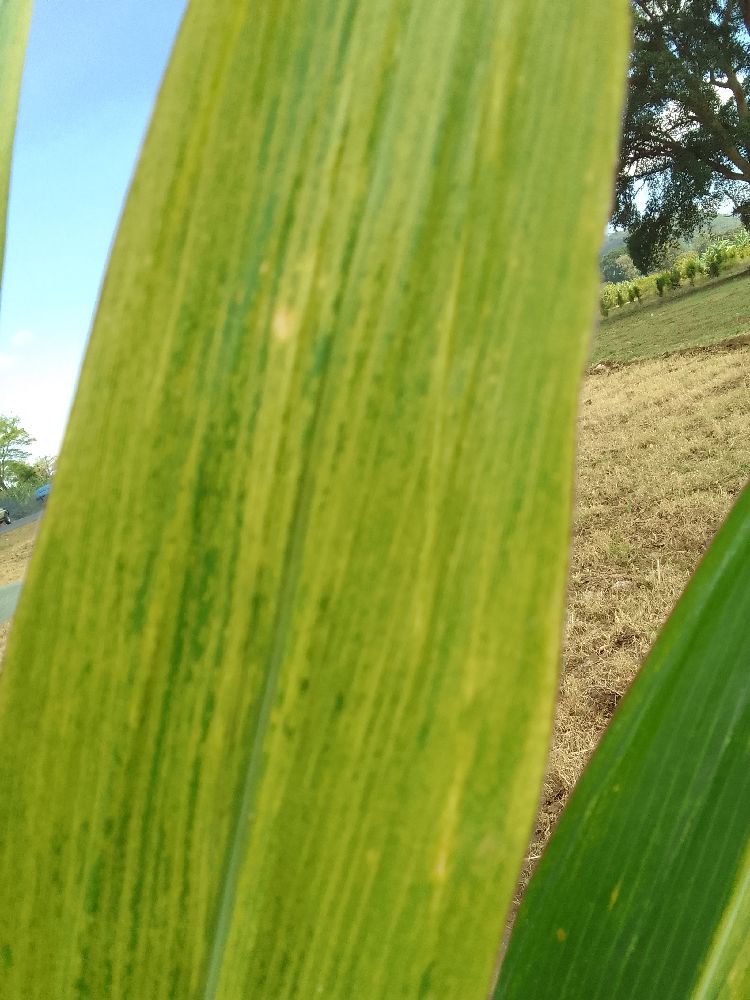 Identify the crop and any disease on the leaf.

maize, maize lethal necrosis
